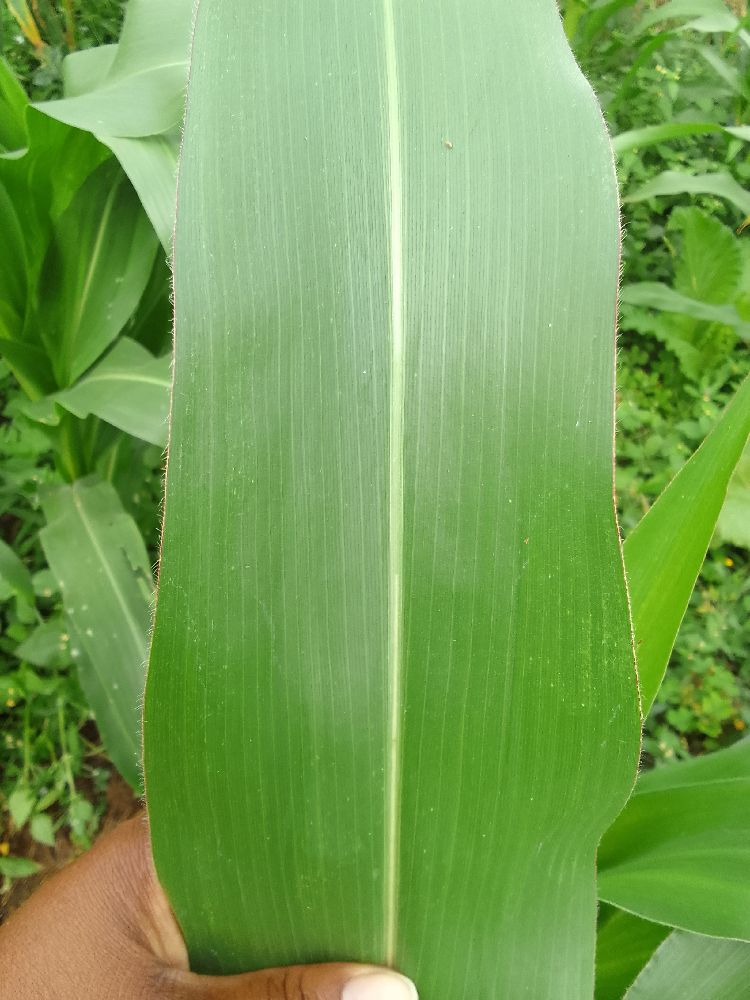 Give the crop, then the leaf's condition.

maize, healthy
